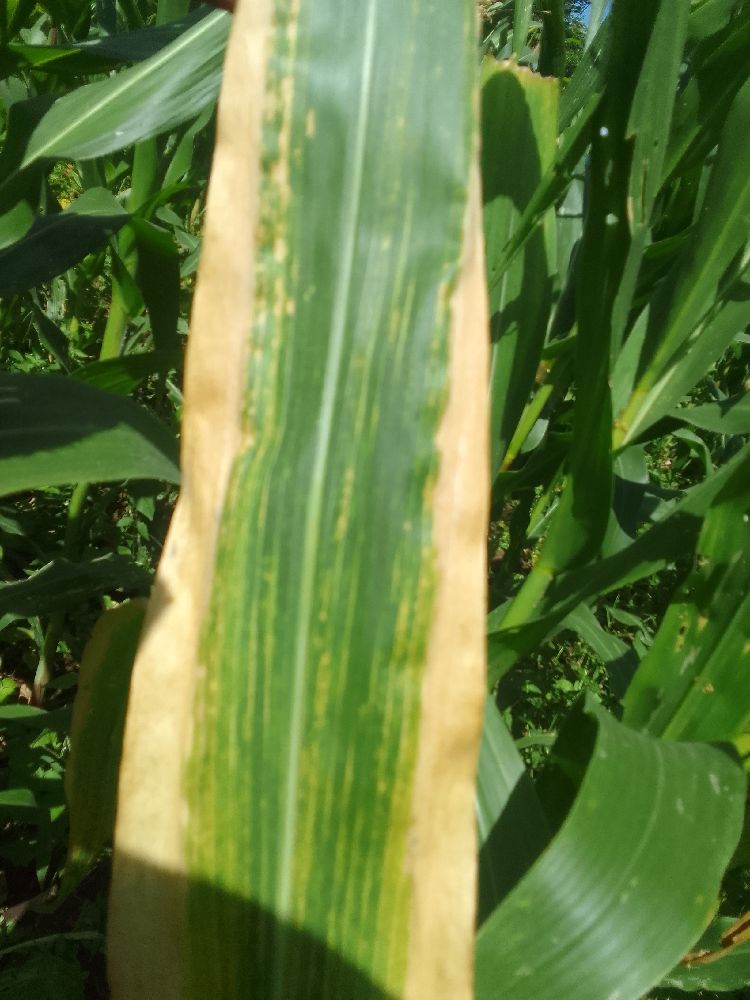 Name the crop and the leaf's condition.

maize, maize lethal necrosis
